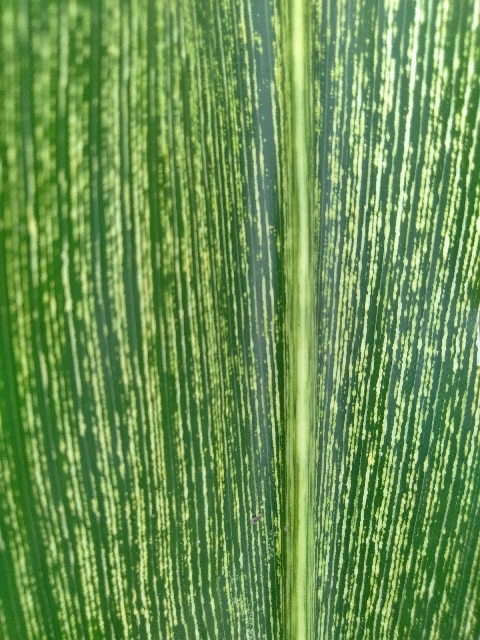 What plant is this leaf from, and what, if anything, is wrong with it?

maize, maize streak virus
